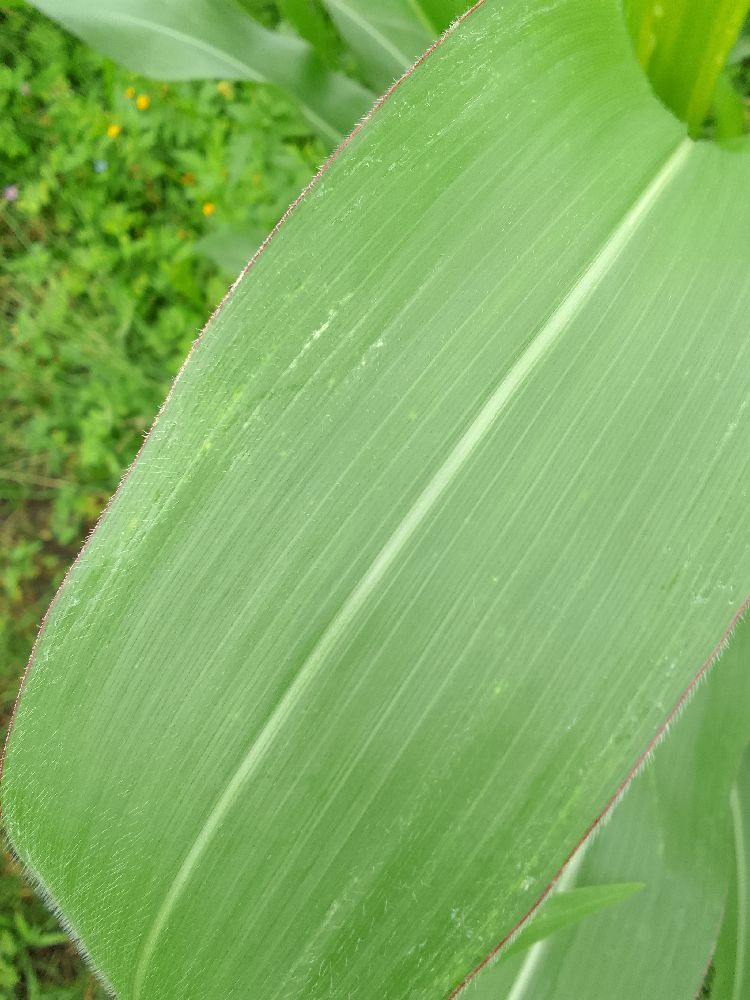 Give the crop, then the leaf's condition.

maize, healthy
